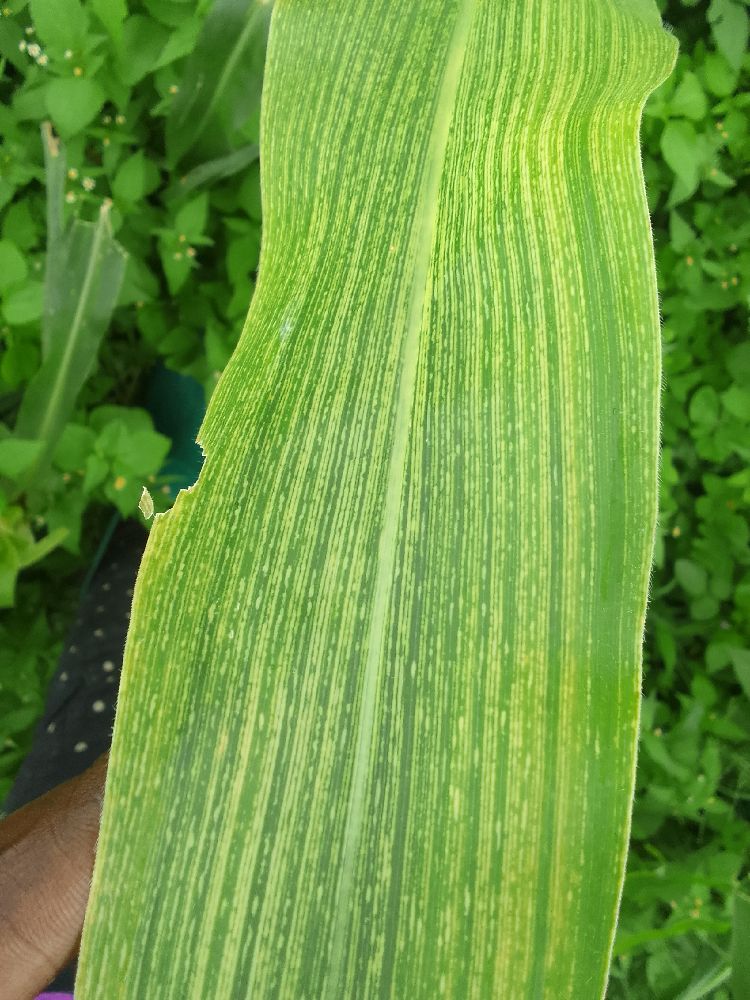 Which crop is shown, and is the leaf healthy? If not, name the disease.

maize, maize streak virus
